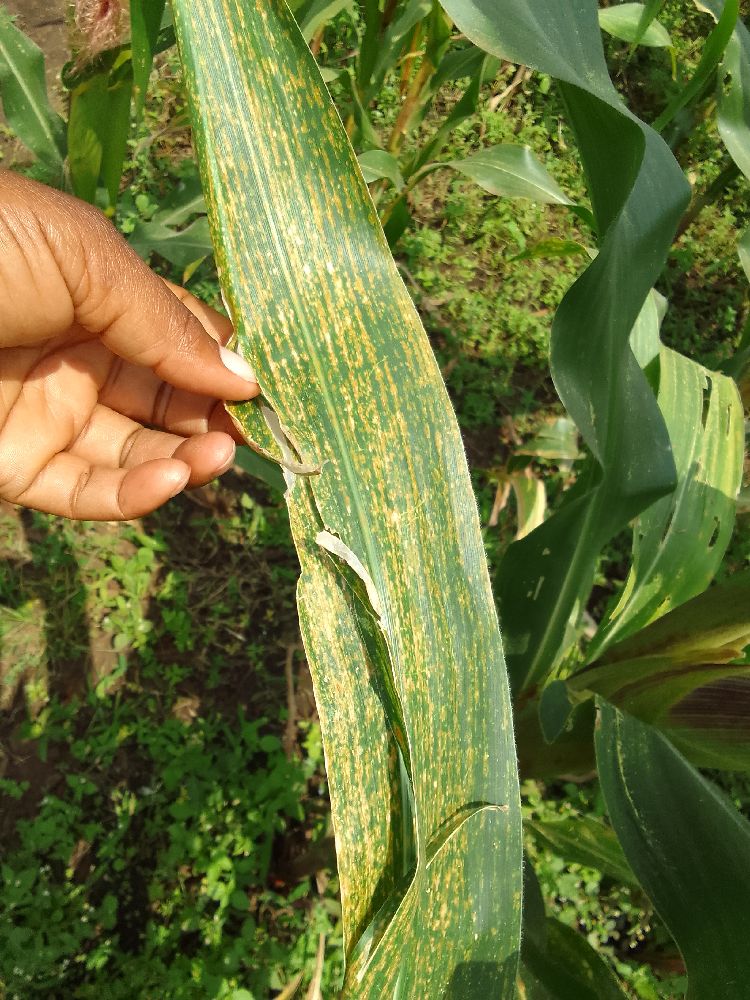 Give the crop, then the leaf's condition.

maize, maize lethal necrosis
